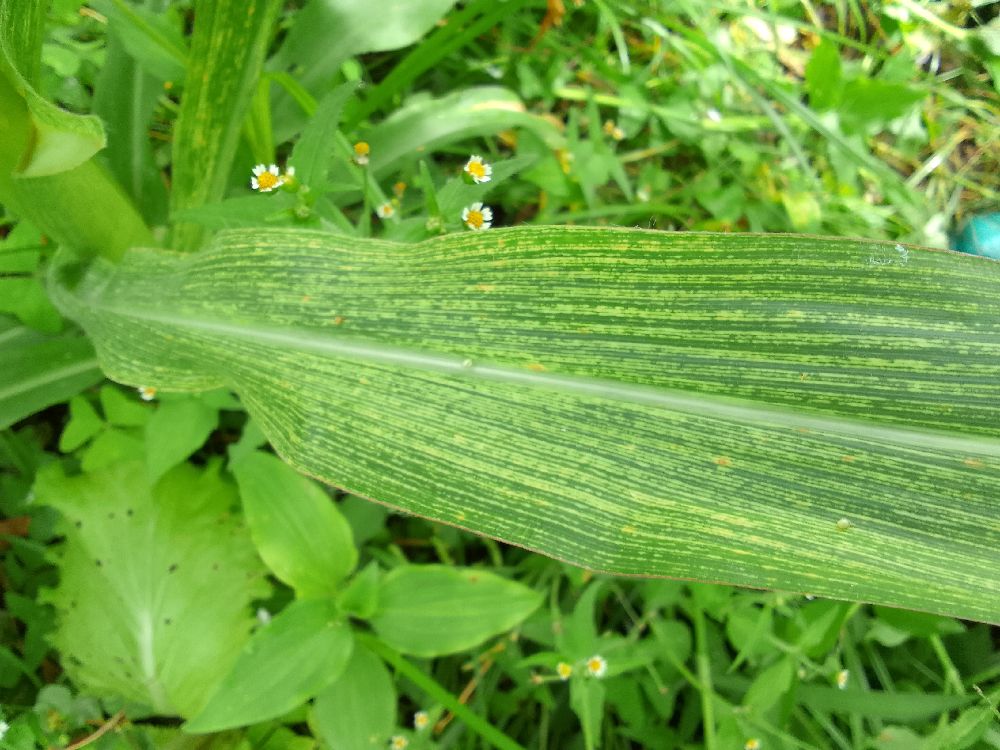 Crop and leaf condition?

maize, maize streak virus
